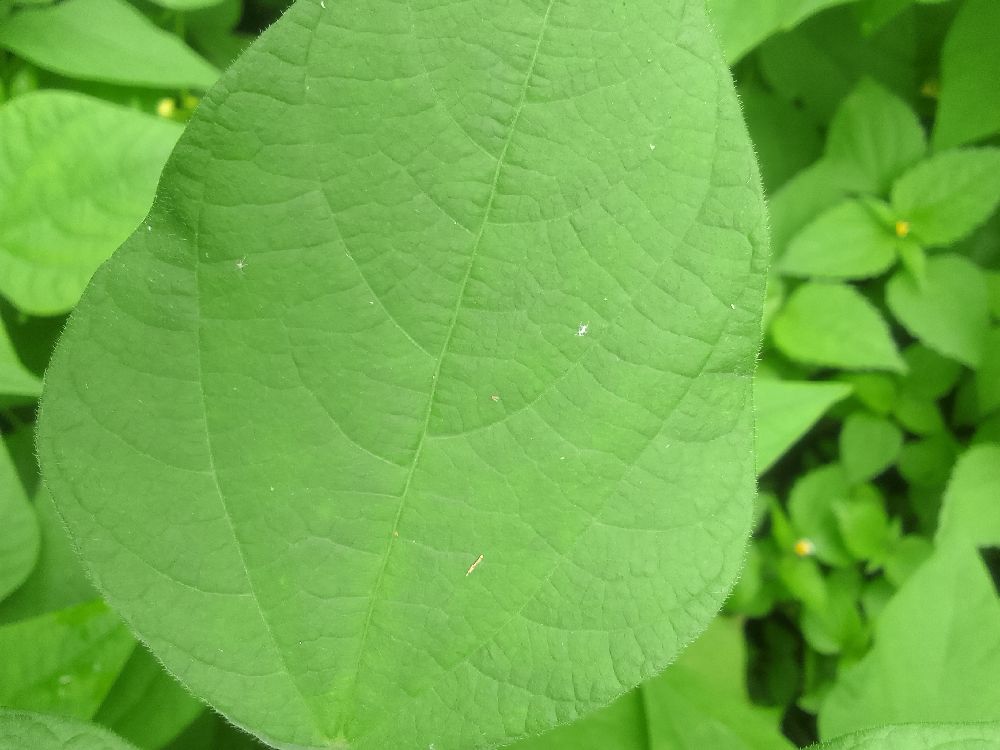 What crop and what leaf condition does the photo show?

common bean, healthy
